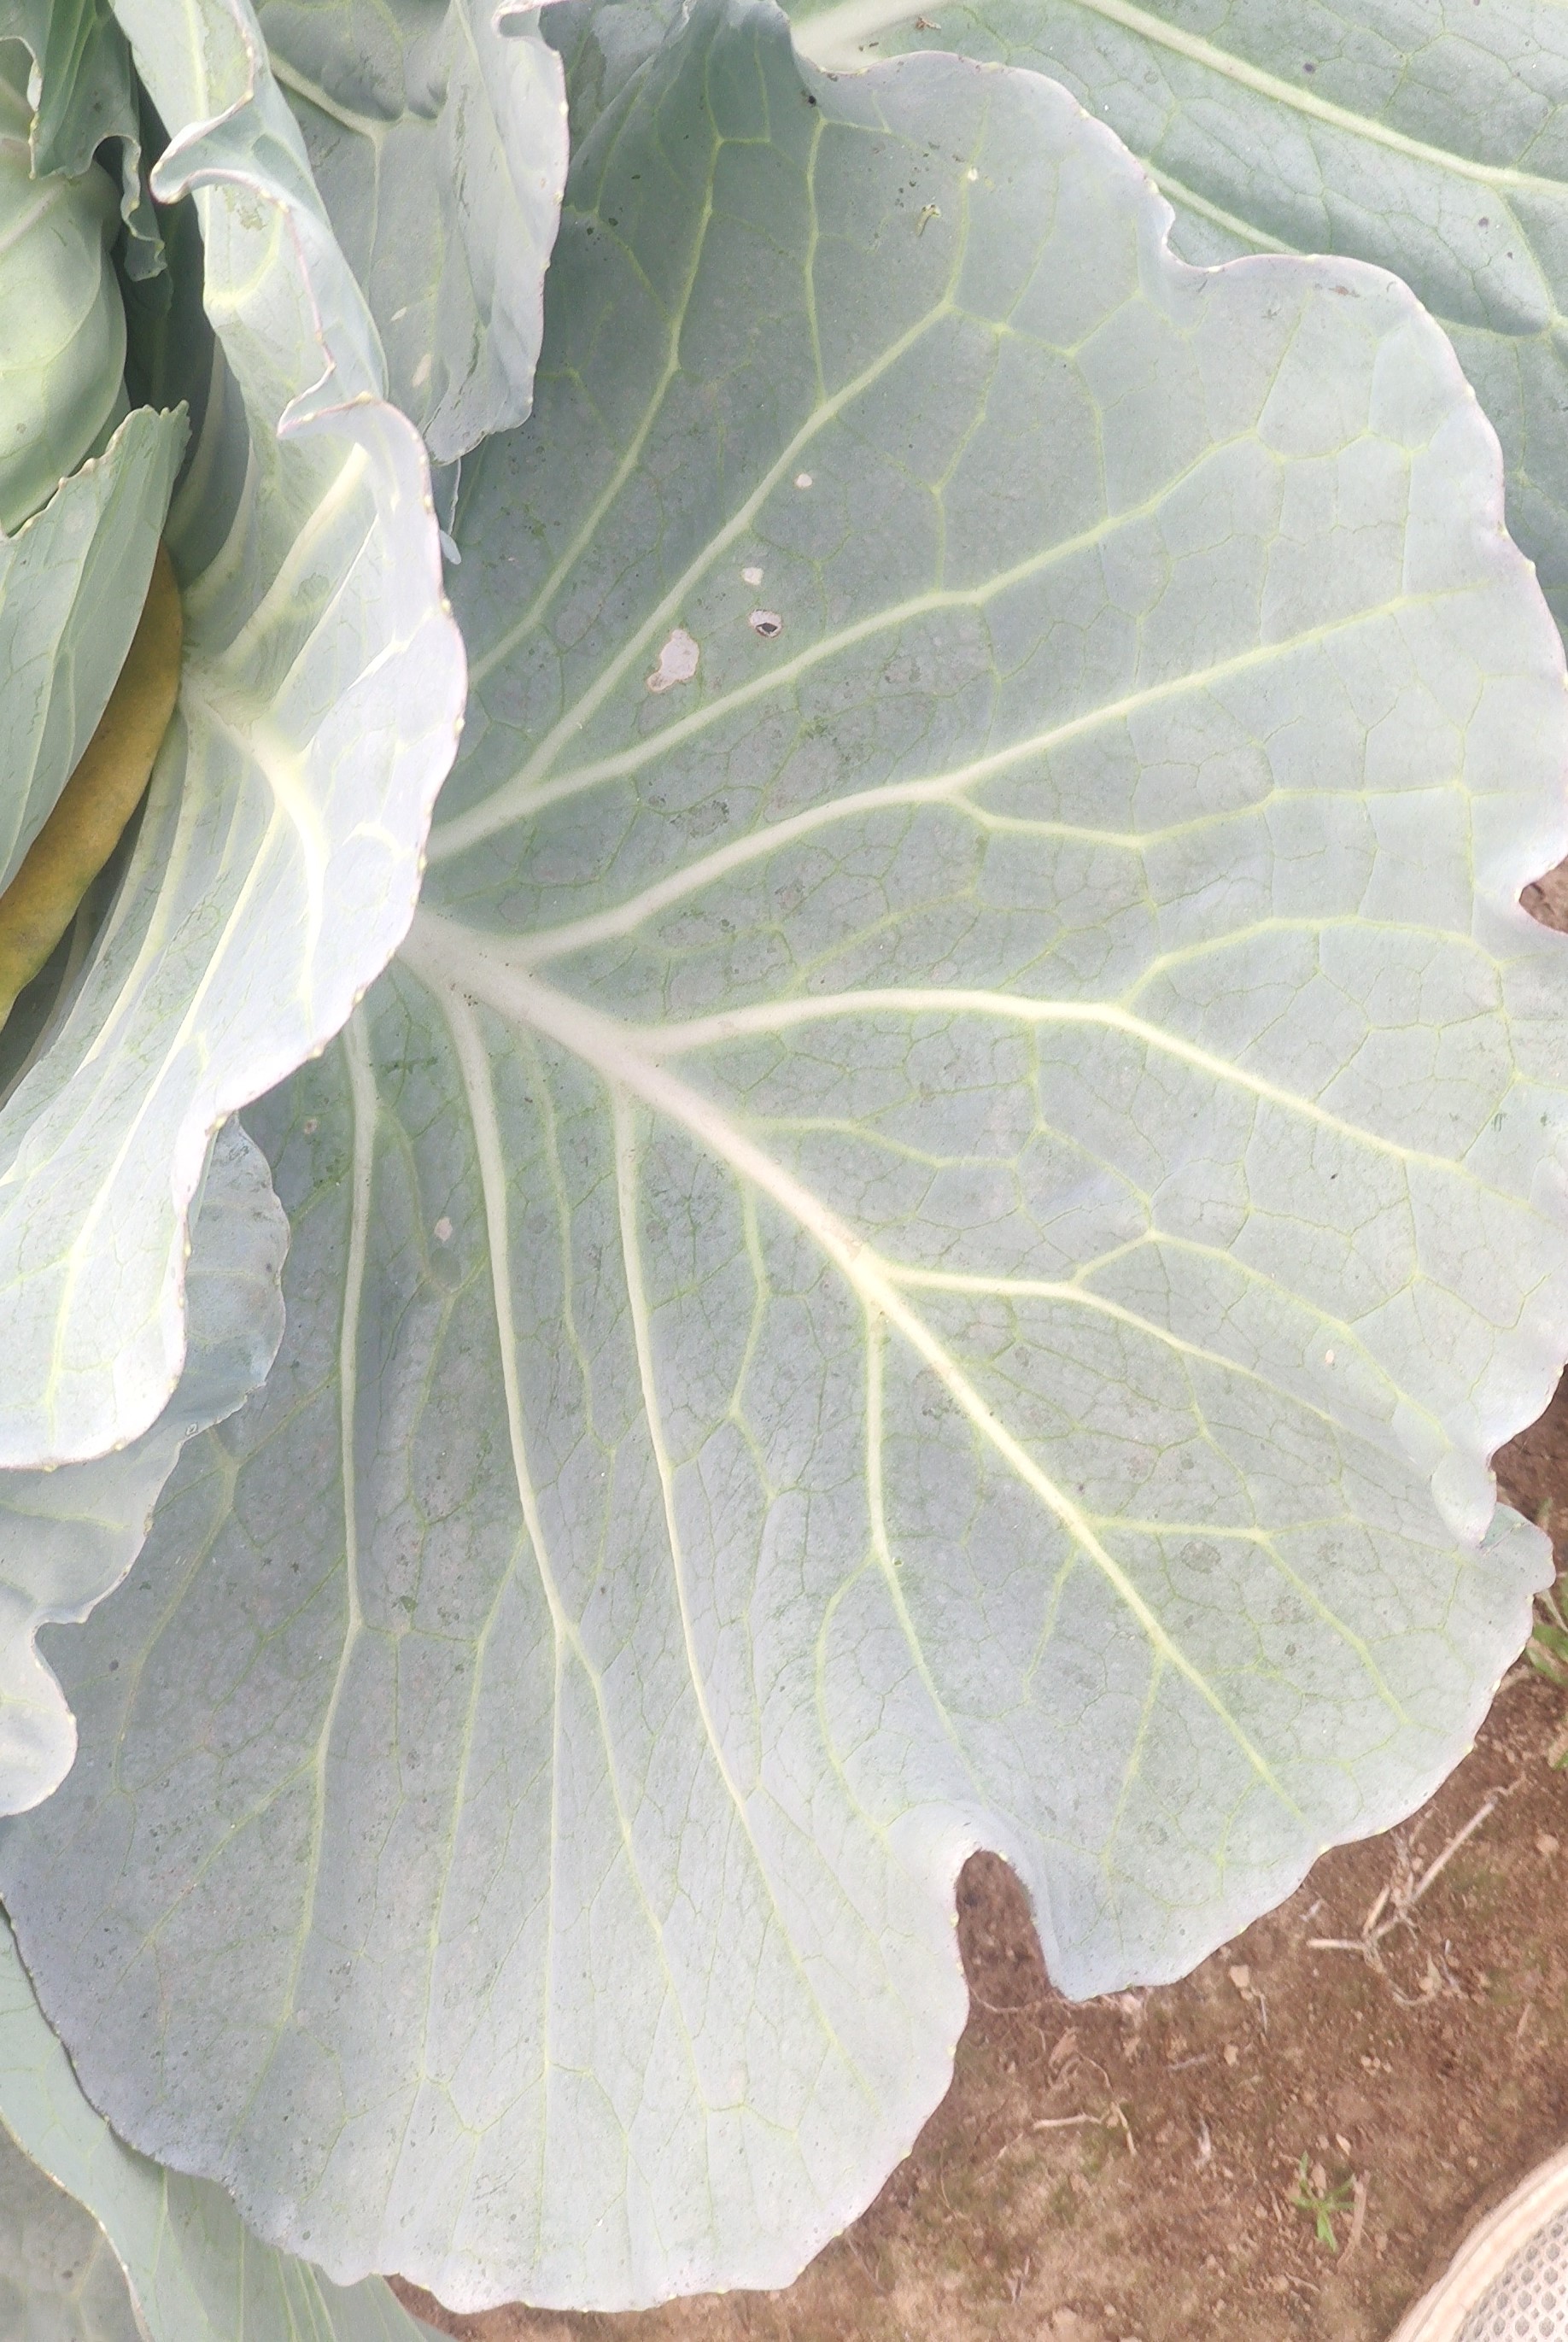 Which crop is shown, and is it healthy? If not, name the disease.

cabbage, healthy
